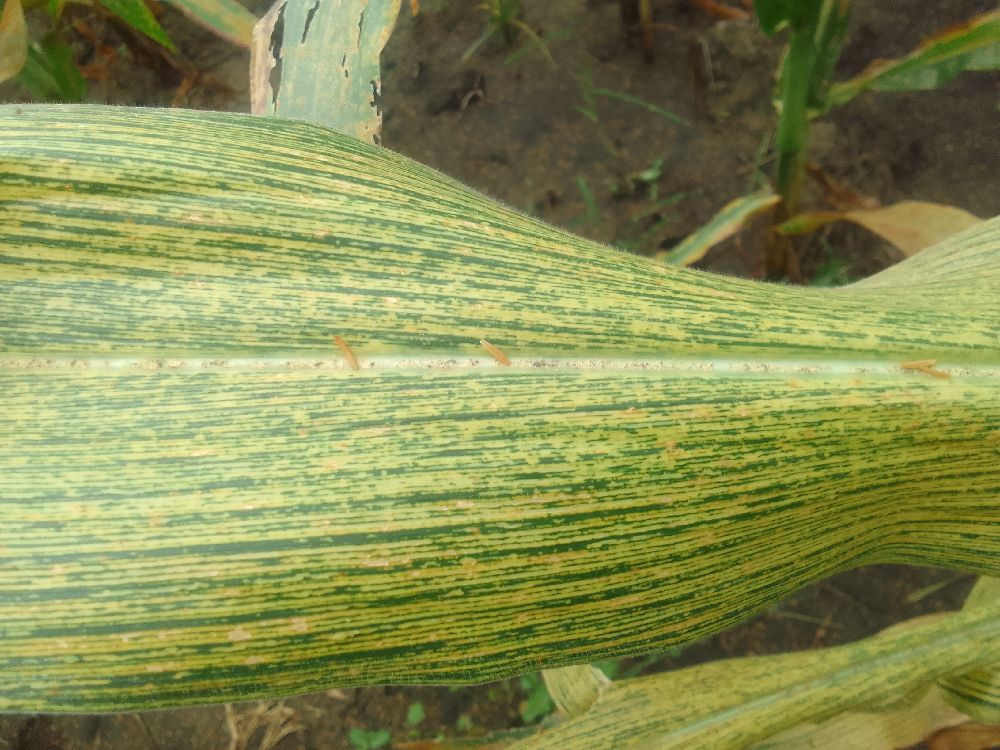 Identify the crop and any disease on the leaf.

maize, maize streak virus
